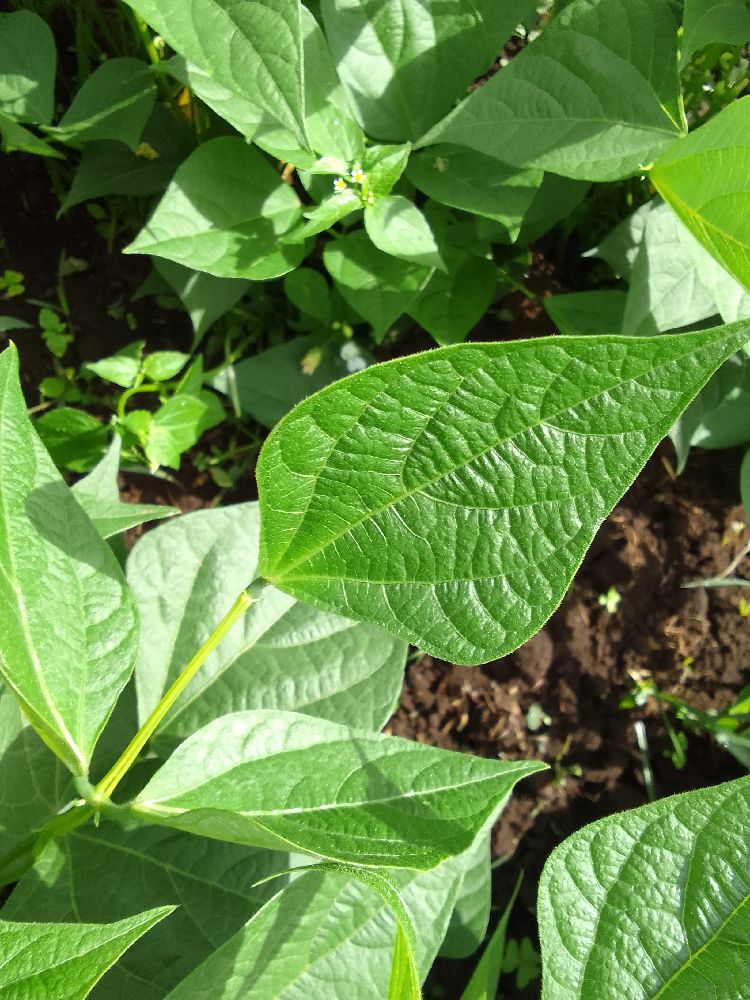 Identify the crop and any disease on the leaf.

common bean, healthy
